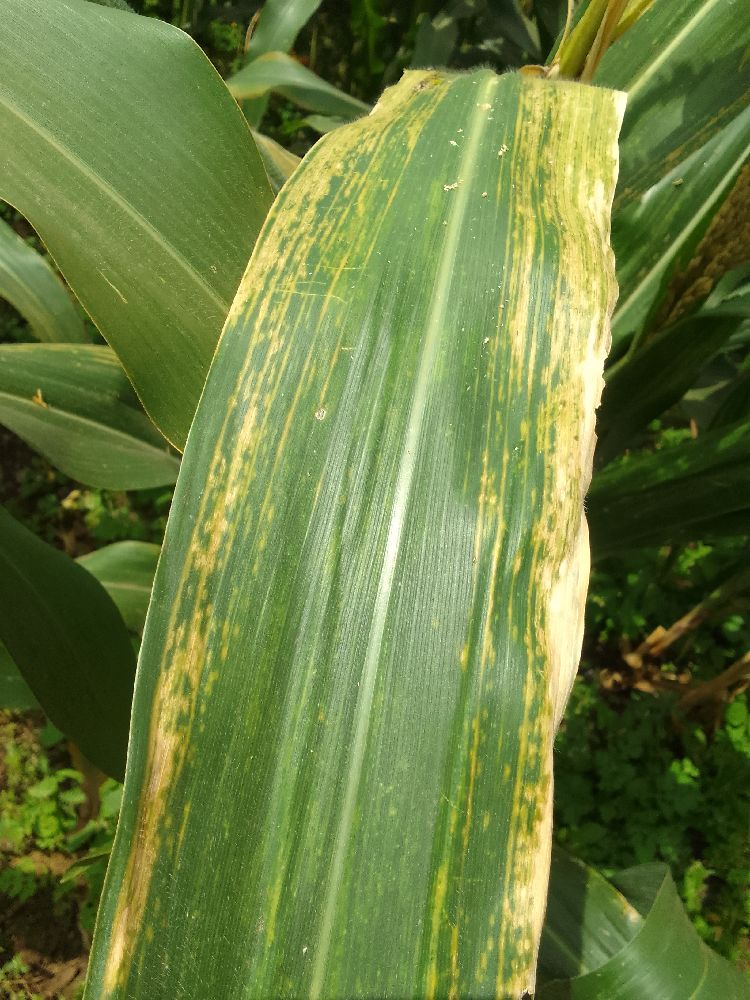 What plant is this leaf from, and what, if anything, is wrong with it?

maize, maize lethal necrosis
